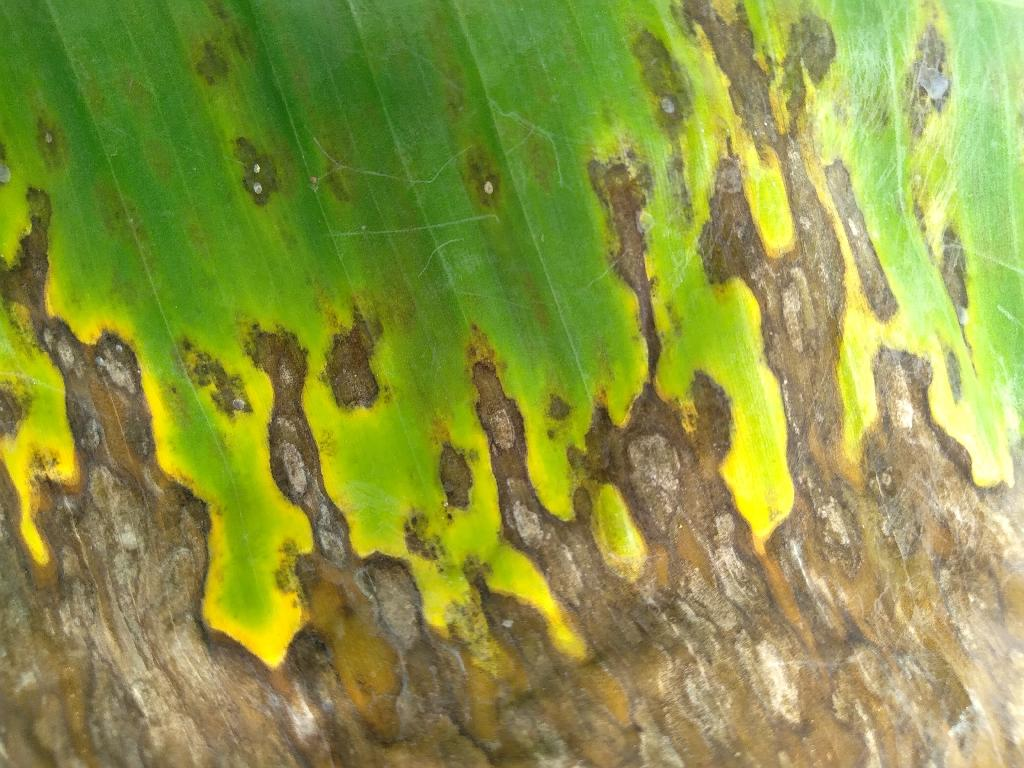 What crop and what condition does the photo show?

banana, black sigatoka
